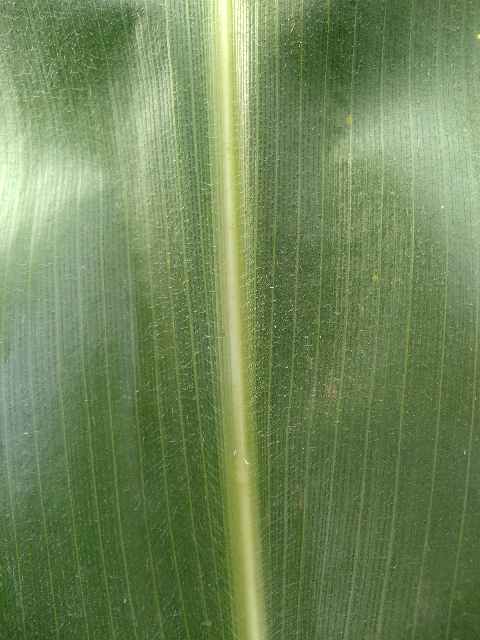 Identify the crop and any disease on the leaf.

maize, healthy
